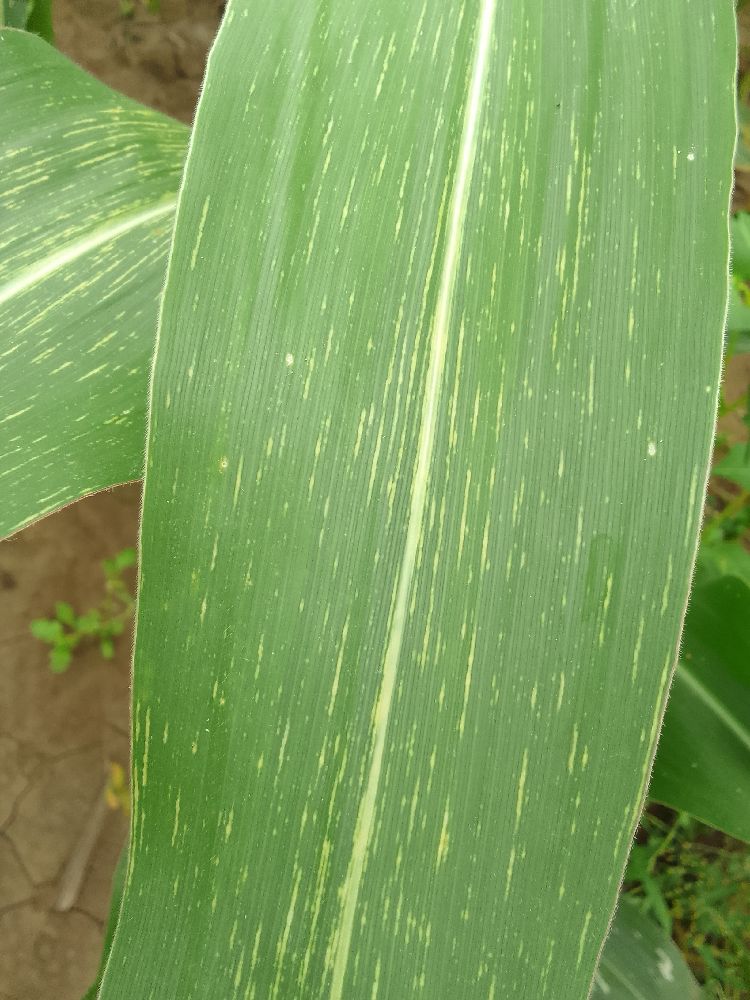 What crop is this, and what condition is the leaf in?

maize, maize streak virus
